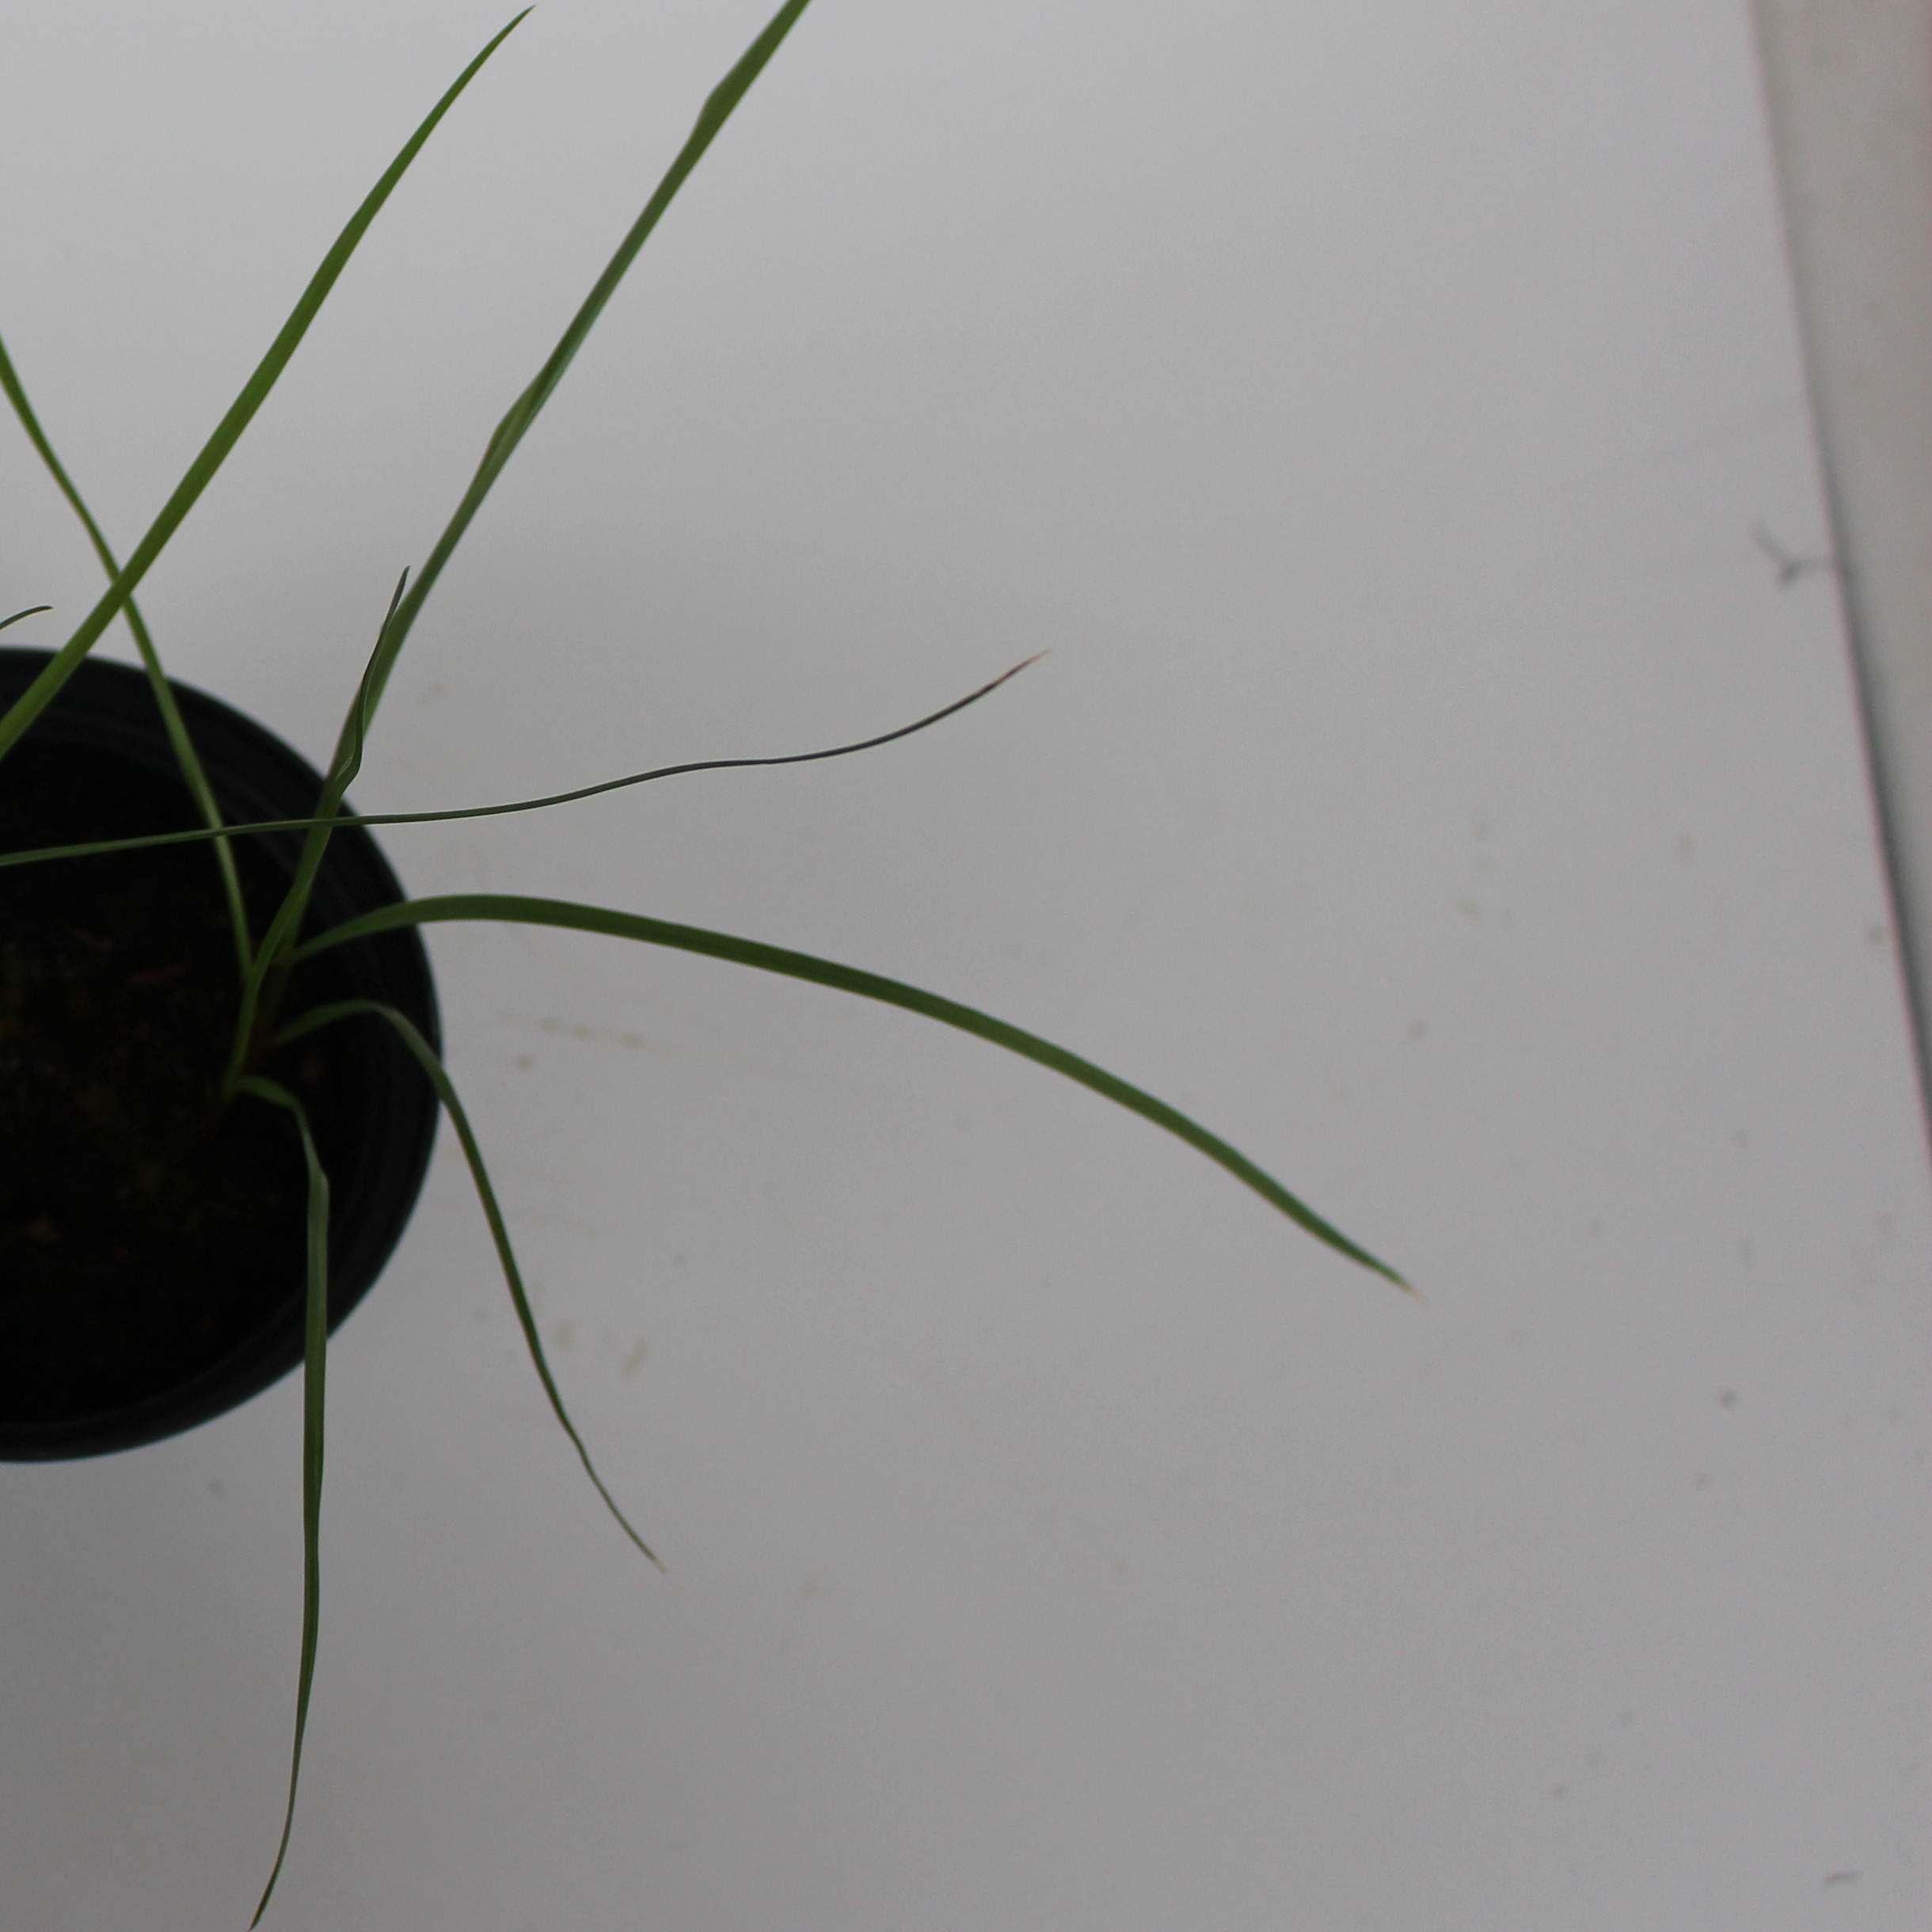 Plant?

Lolium multiflorum
